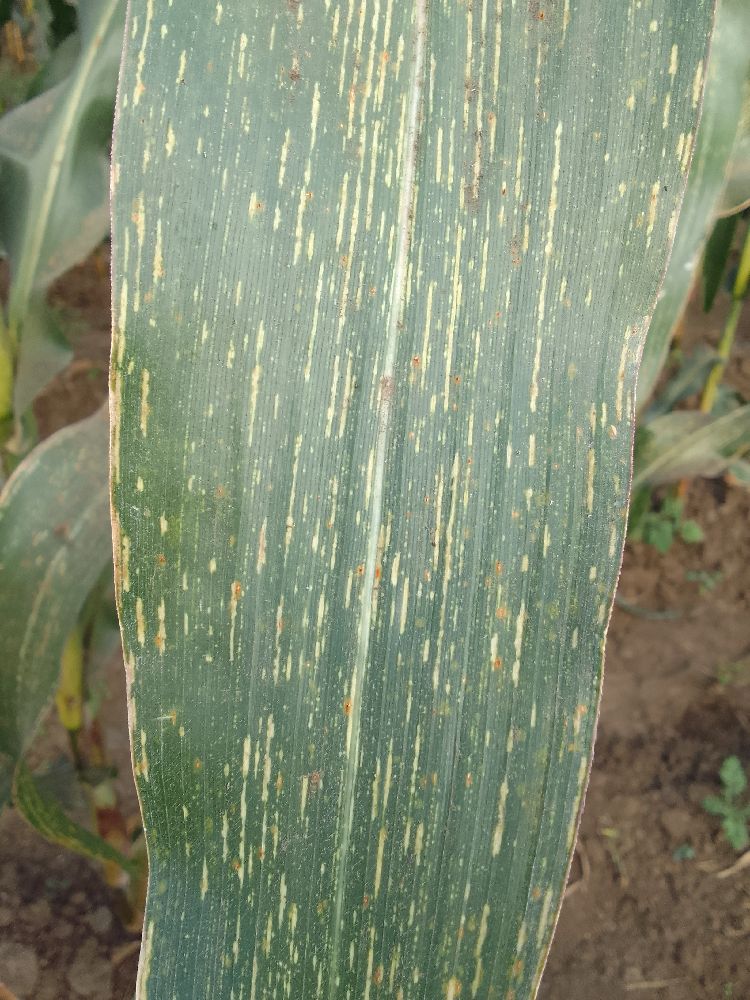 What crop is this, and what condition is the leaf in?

maize, maize streak virus
